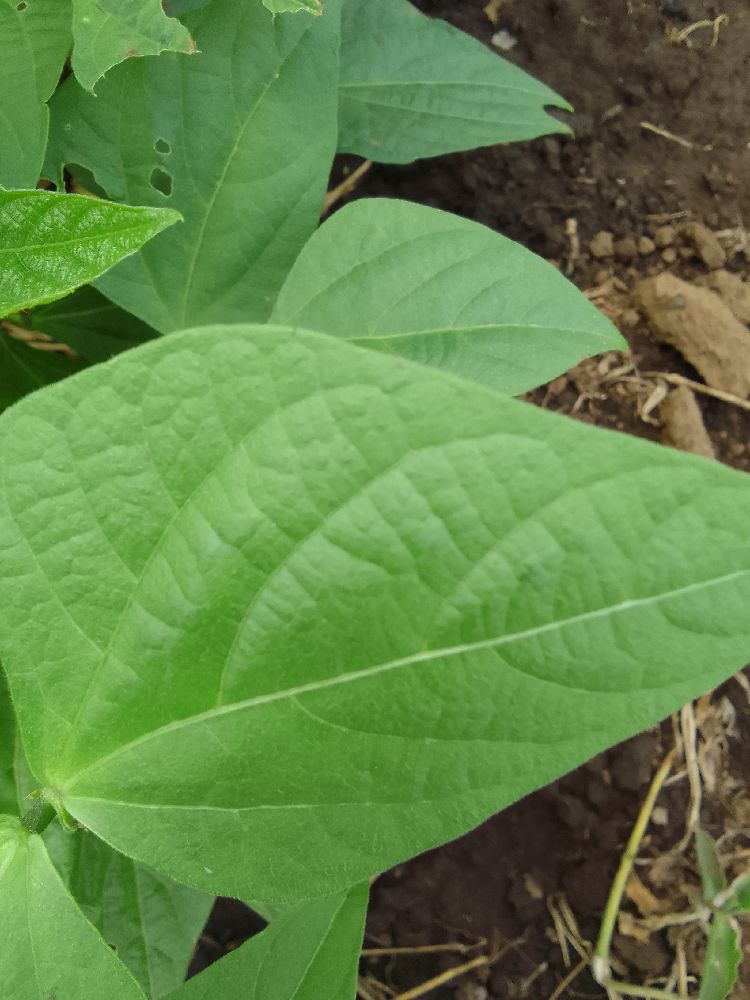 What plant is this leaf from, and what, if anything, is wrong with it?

common bean, healthy
